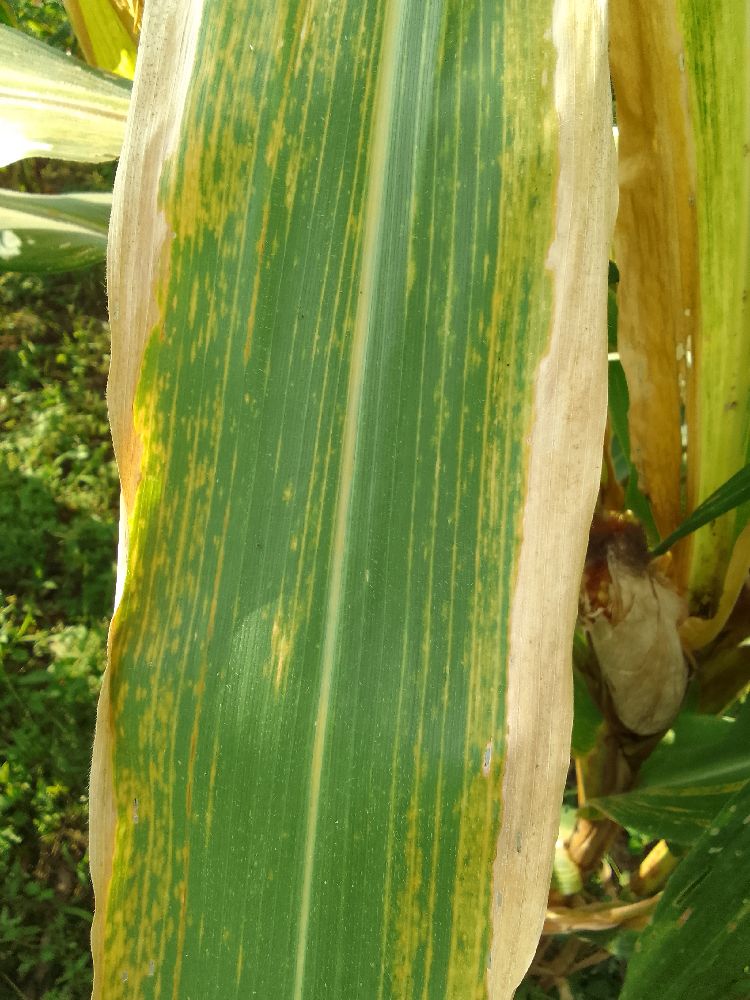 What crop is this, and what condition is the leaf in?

maize, maize lethal necrosis
